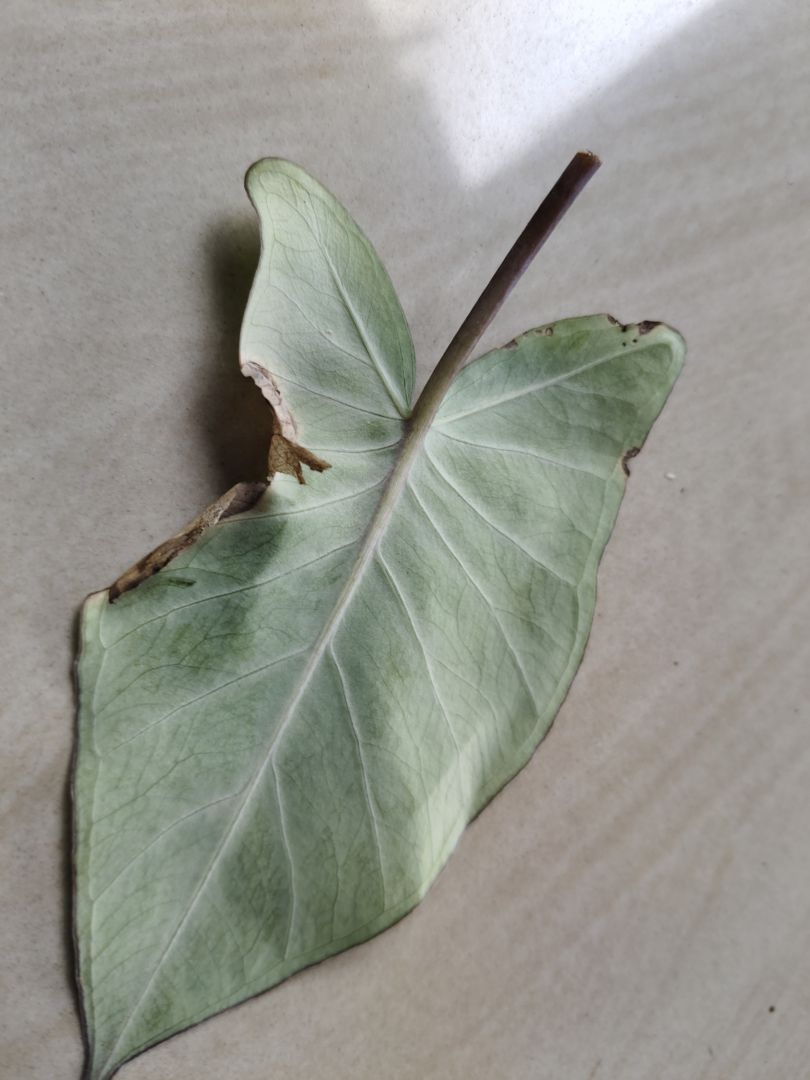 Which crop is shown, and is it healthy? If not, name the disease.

taro, leaf blight
